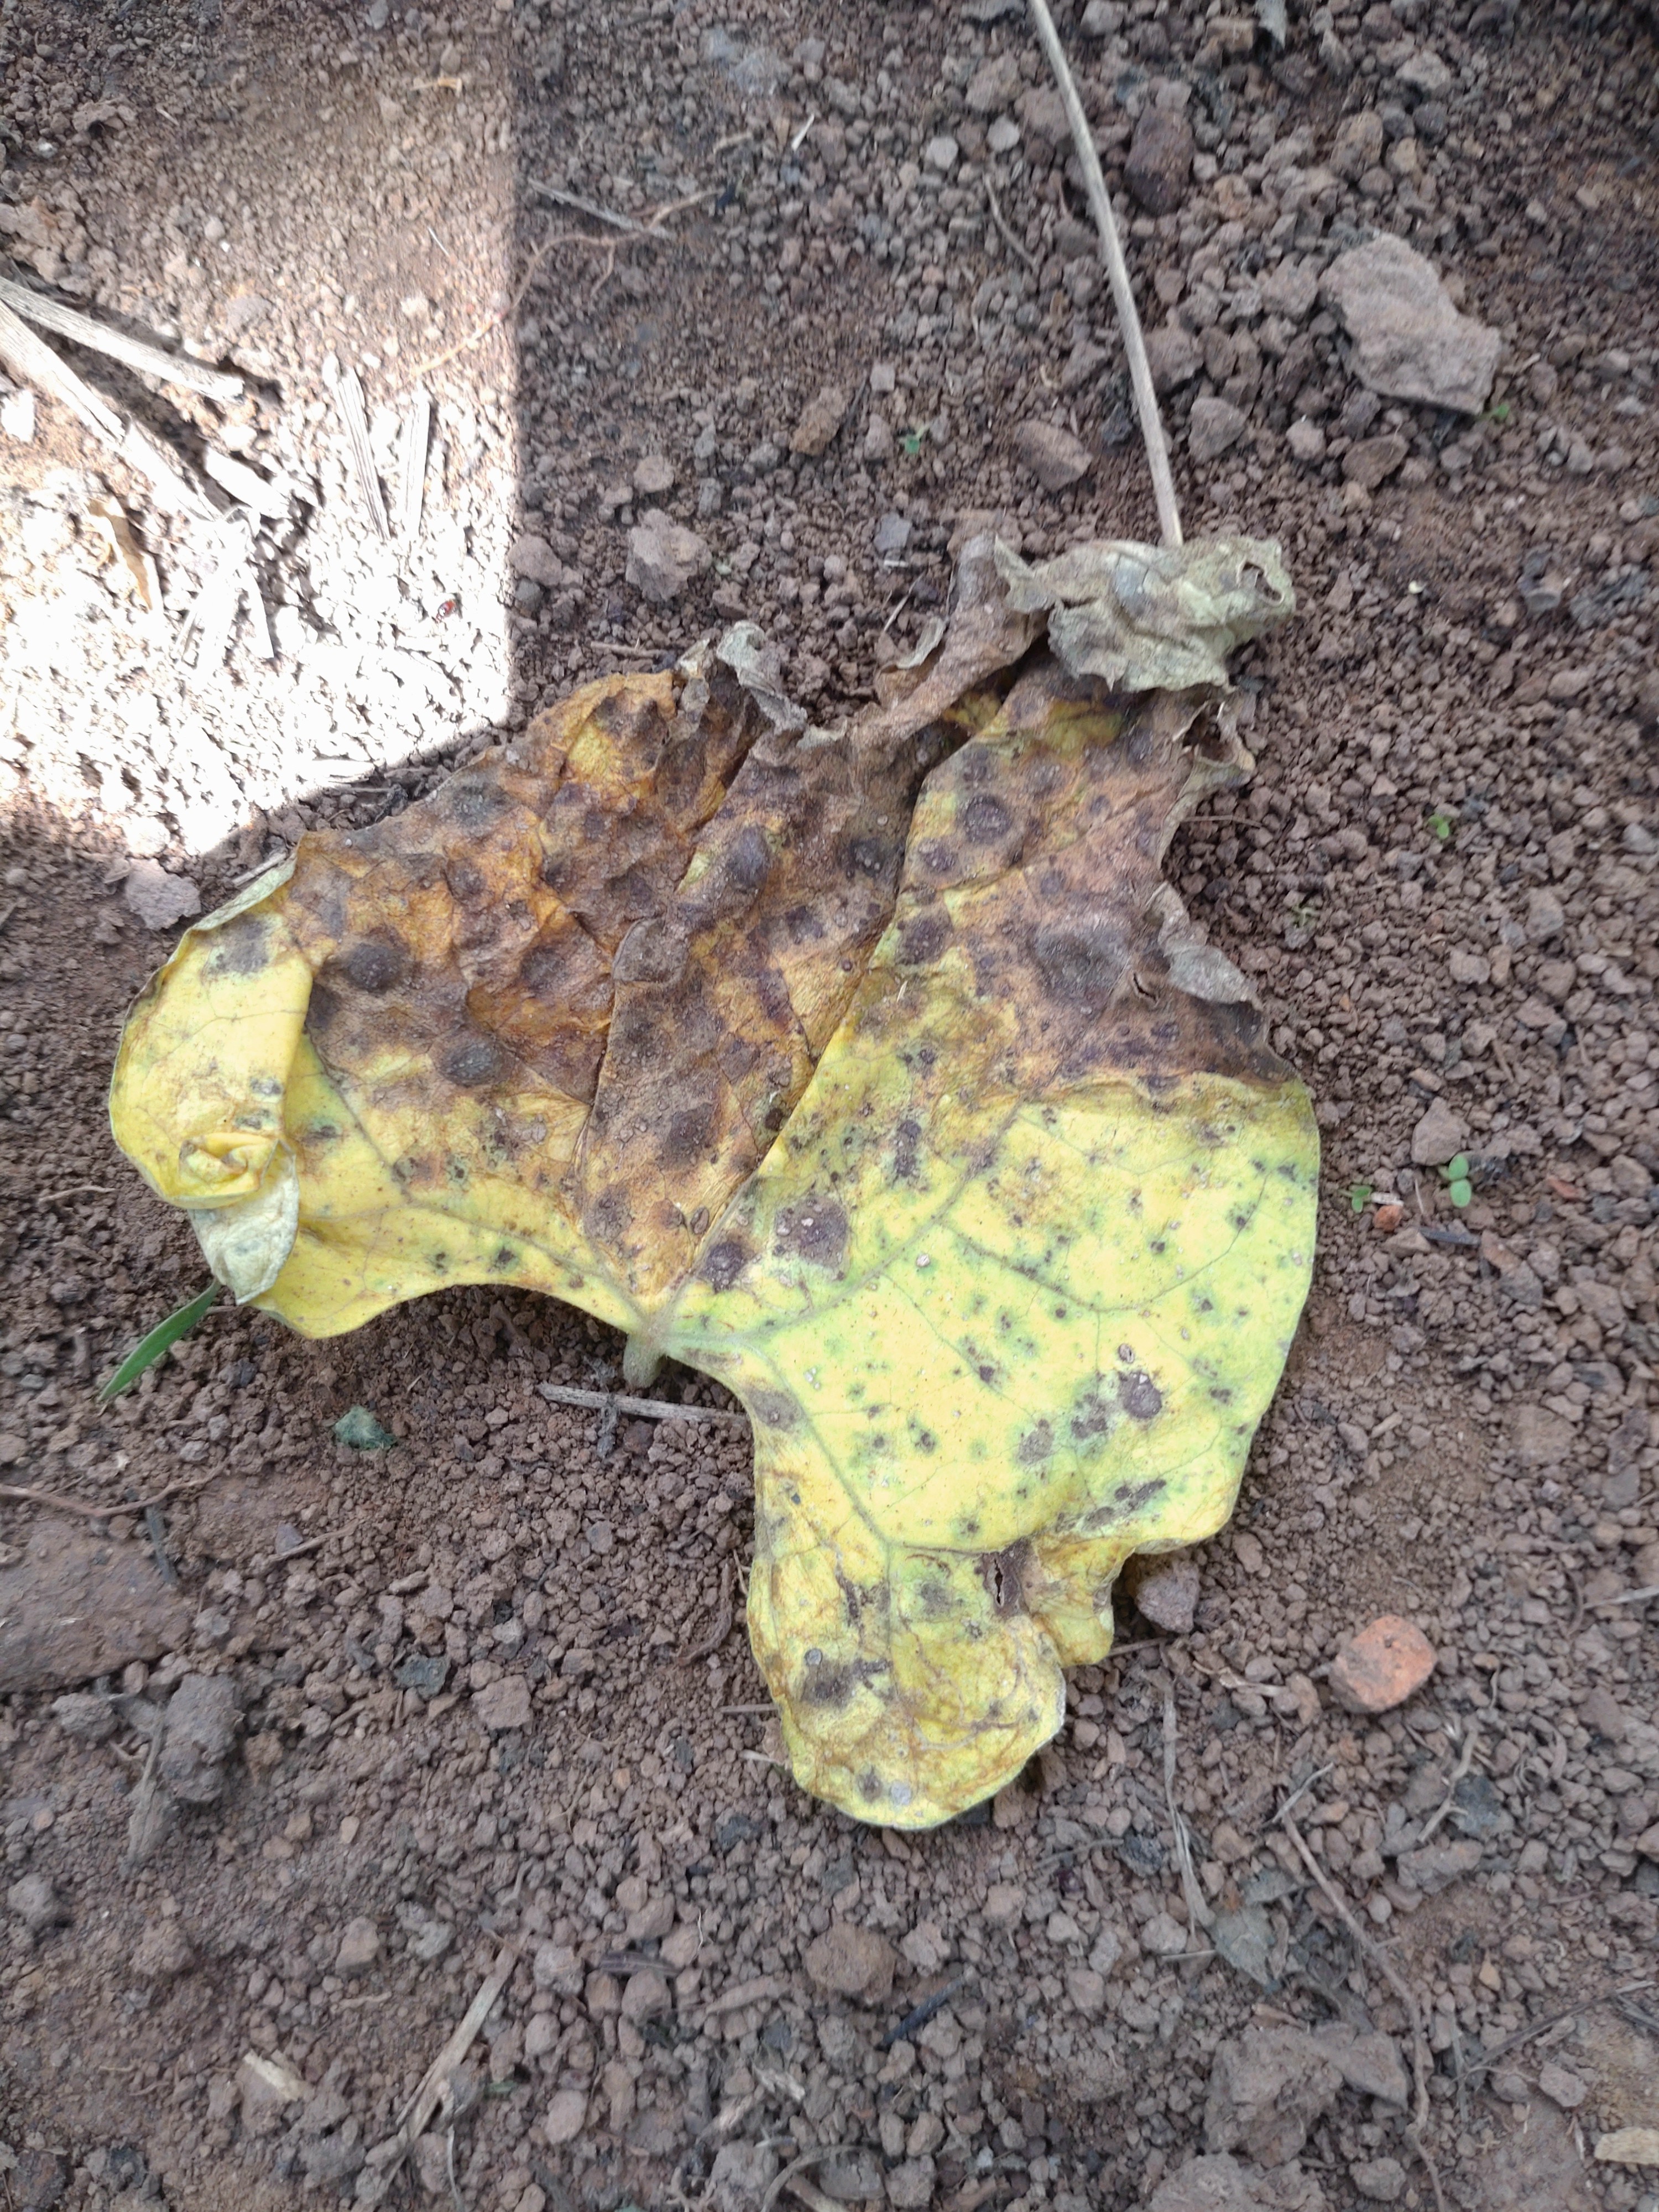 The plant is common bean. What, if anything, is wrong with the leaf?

anthracnose
